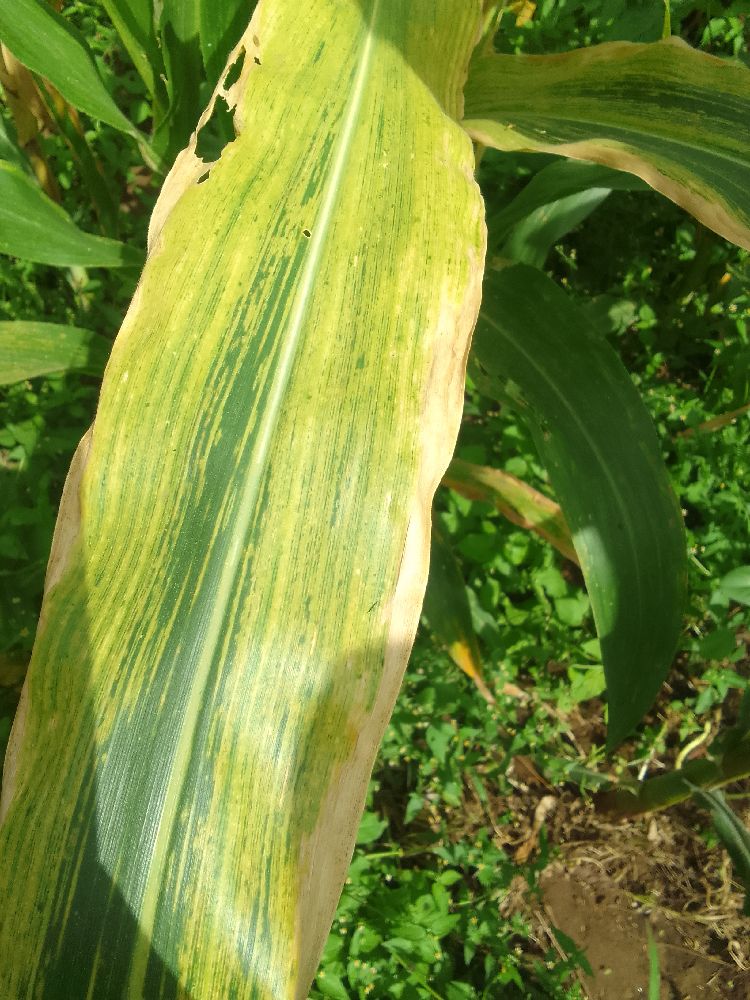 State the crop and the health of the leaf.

maize, maize lethal necrosis
